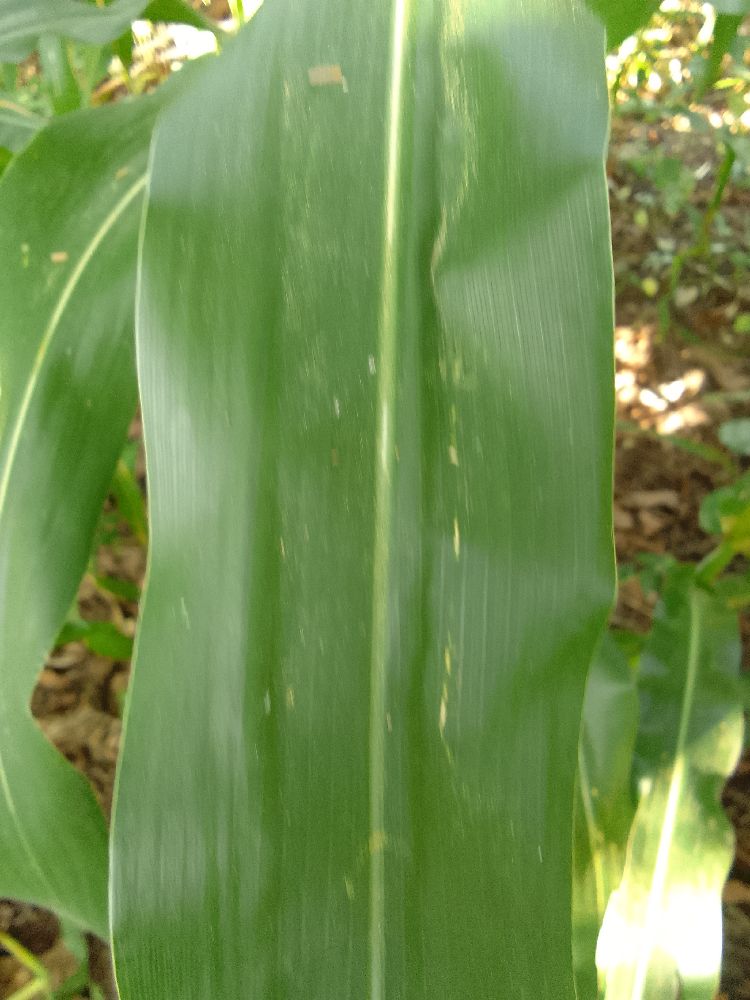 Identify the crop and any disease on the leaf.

maize, healthy
